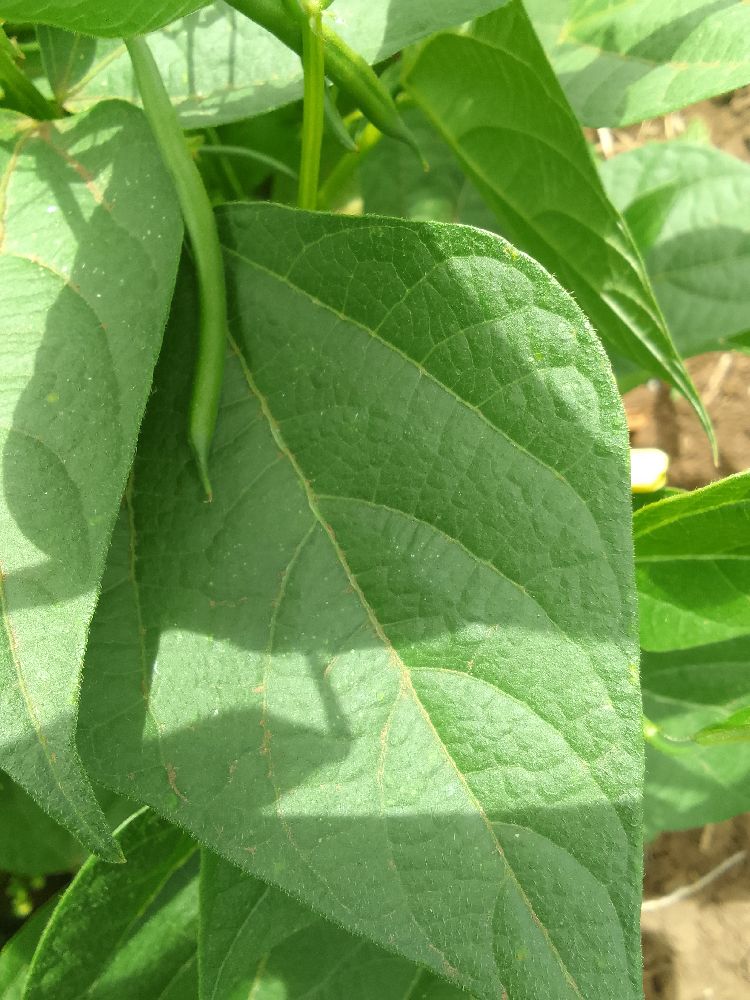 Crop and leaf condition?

common bean, healthy
